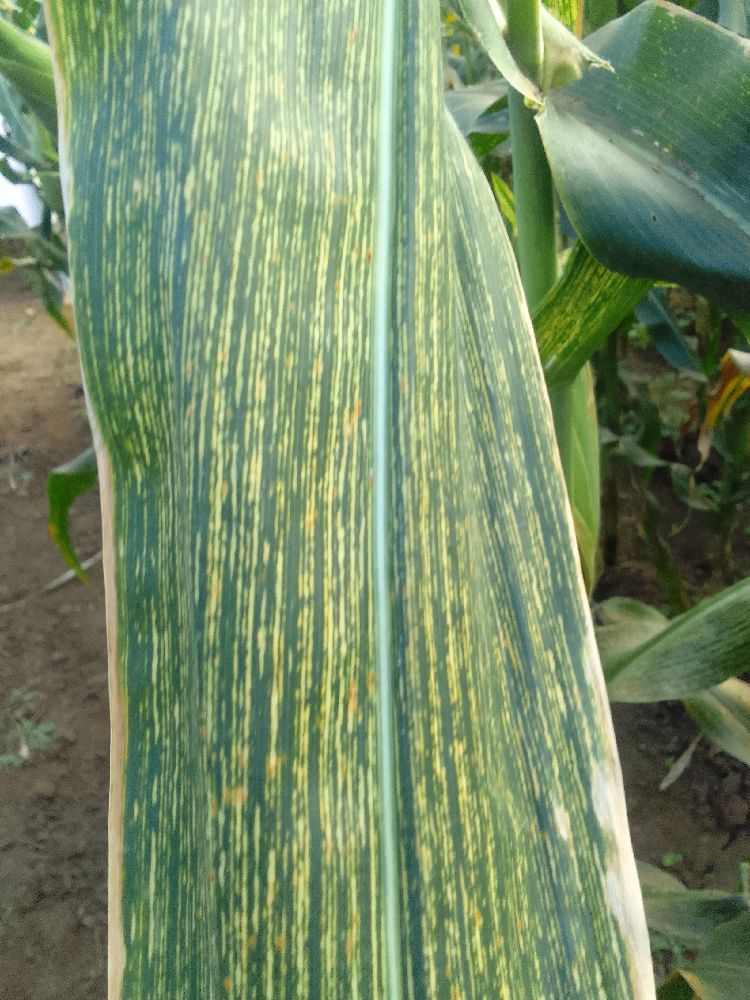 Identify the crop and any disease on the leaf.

maize, maize streak virus
